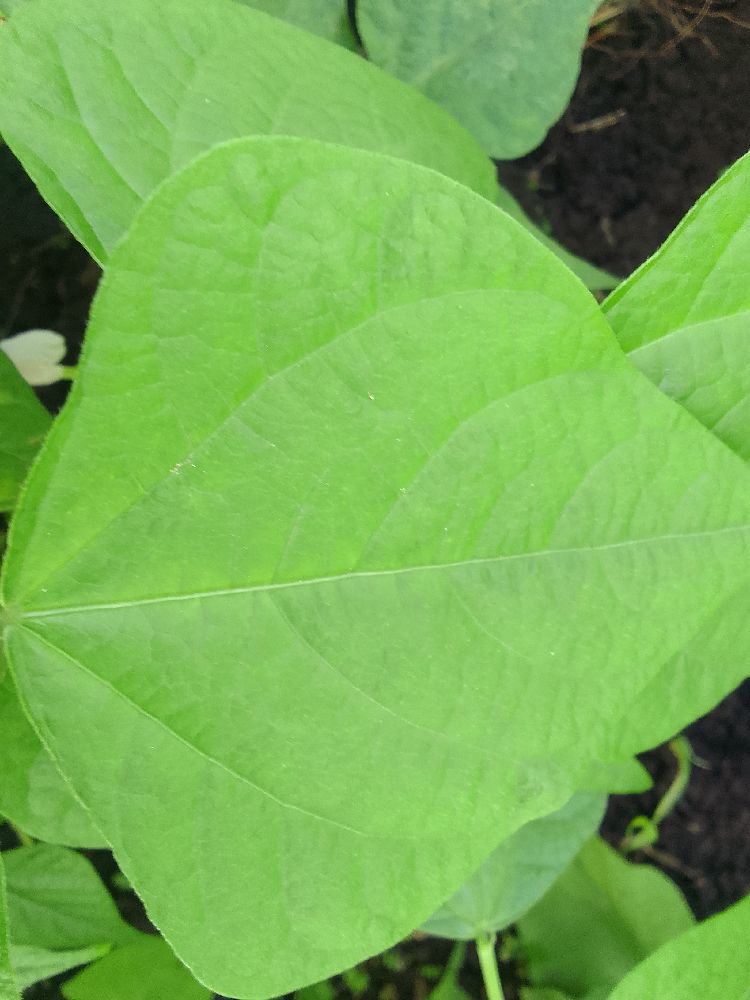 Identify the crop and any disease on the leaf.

common bean, healthy
